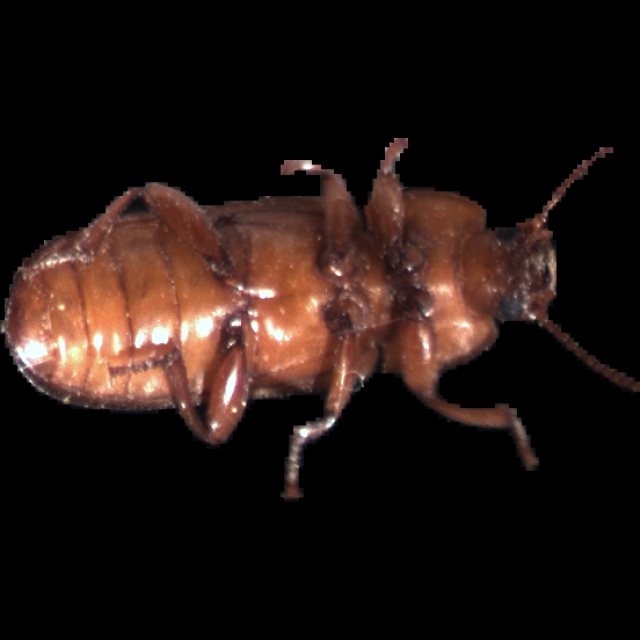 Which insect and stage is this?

mealworm beetle
